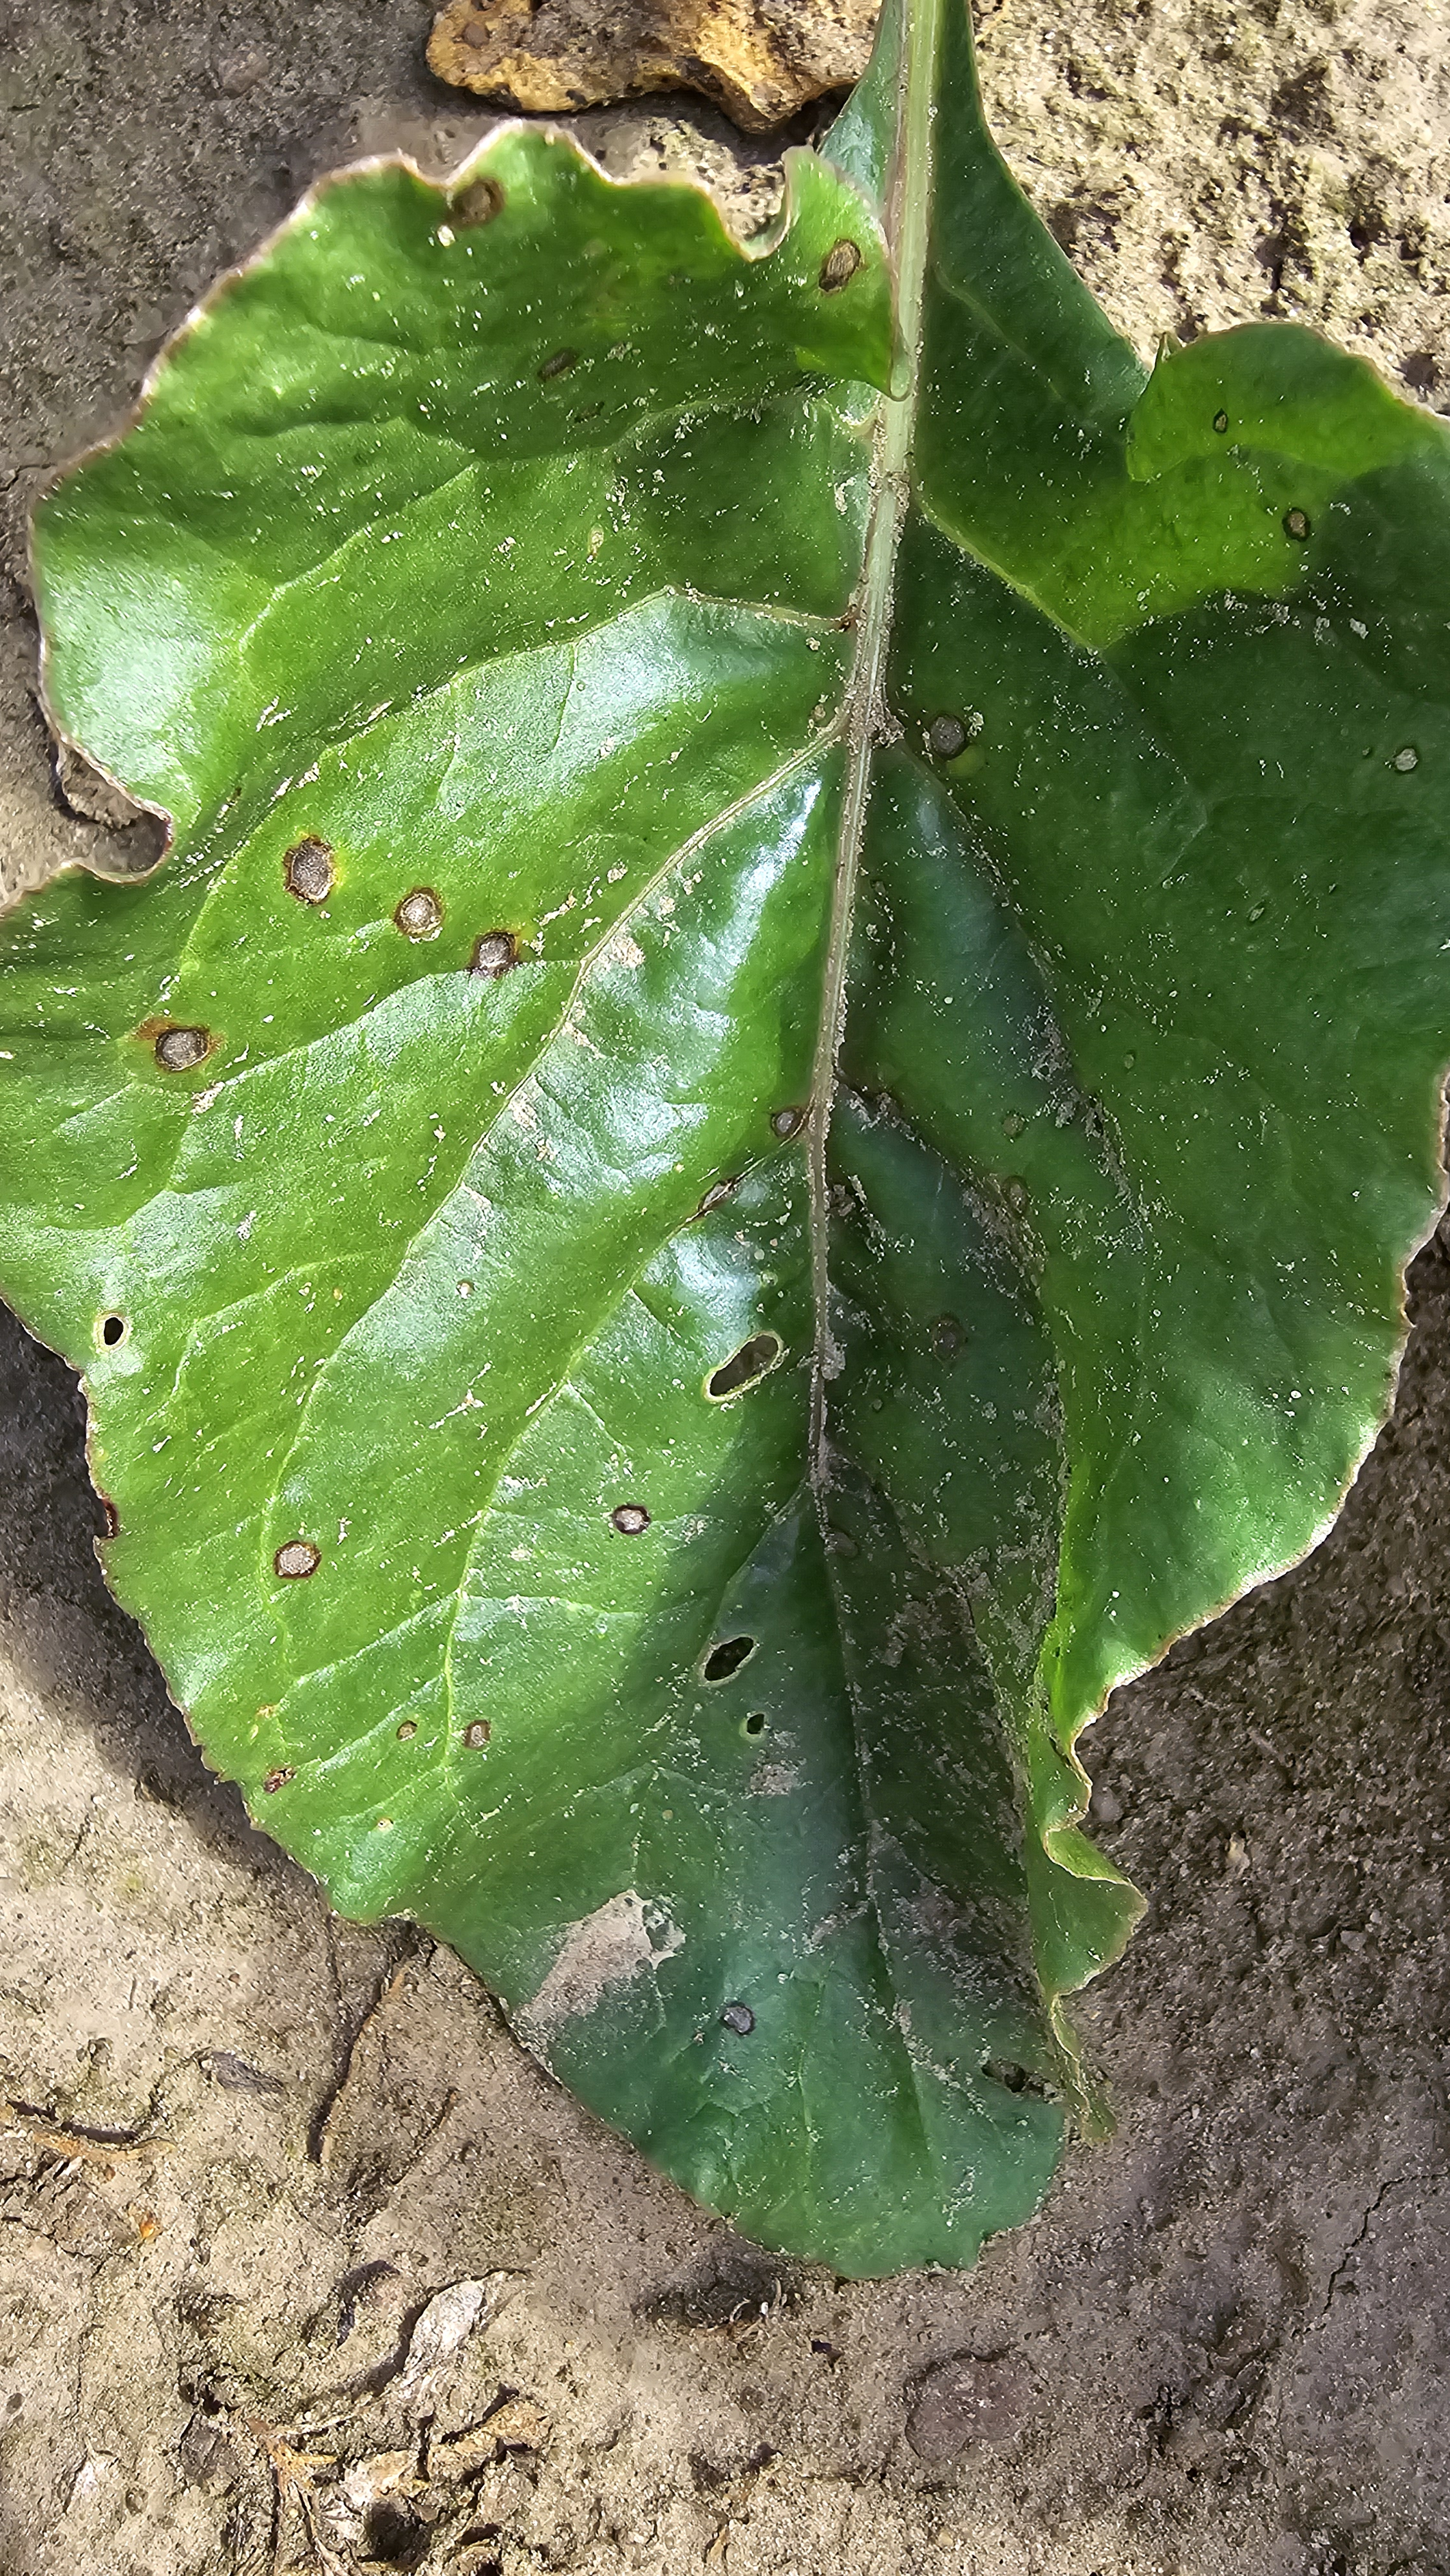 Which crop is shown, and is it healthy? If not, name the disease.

beet, cercospora
